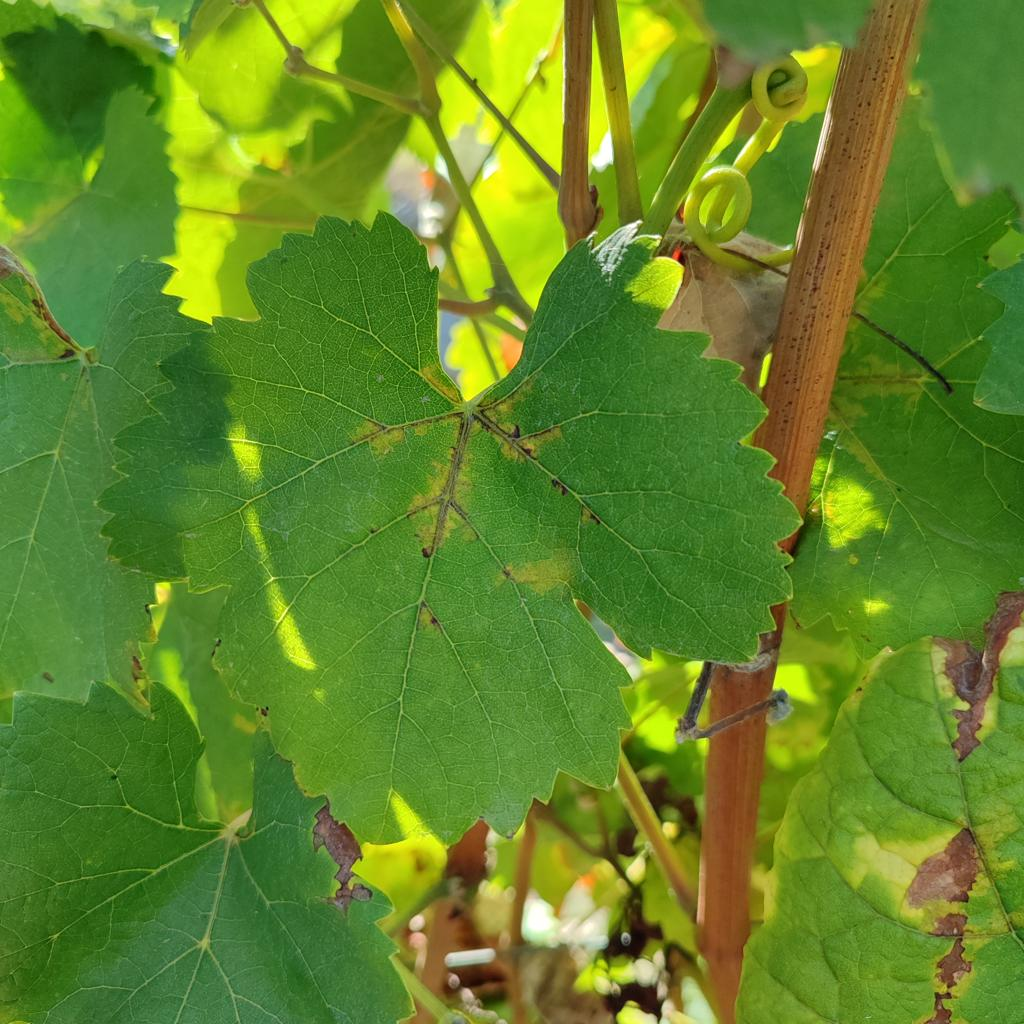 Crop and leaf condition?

grapevine, downy mildew
